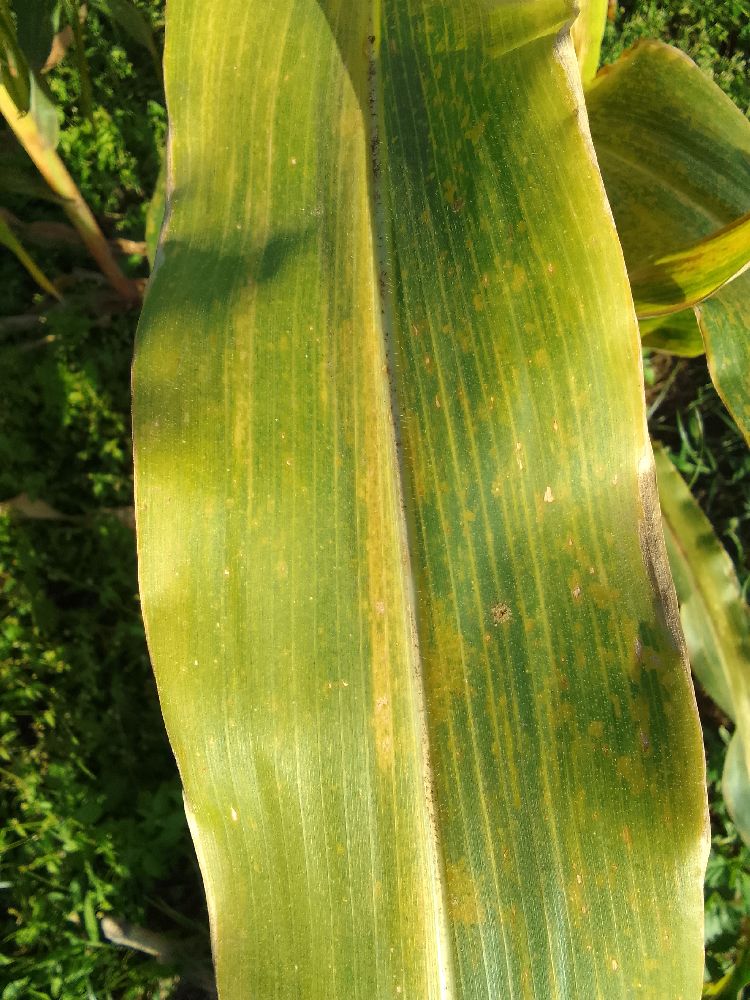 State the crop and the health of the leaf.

maize, maize lethal necrosis
